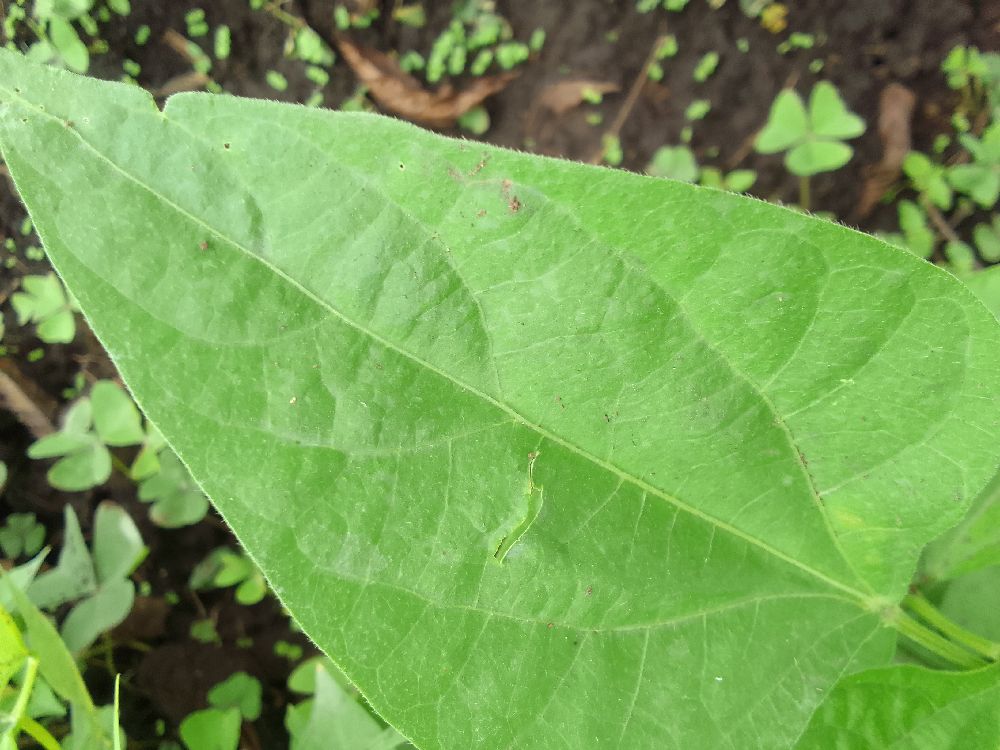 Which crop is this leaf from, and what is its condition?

common bean, healthy
